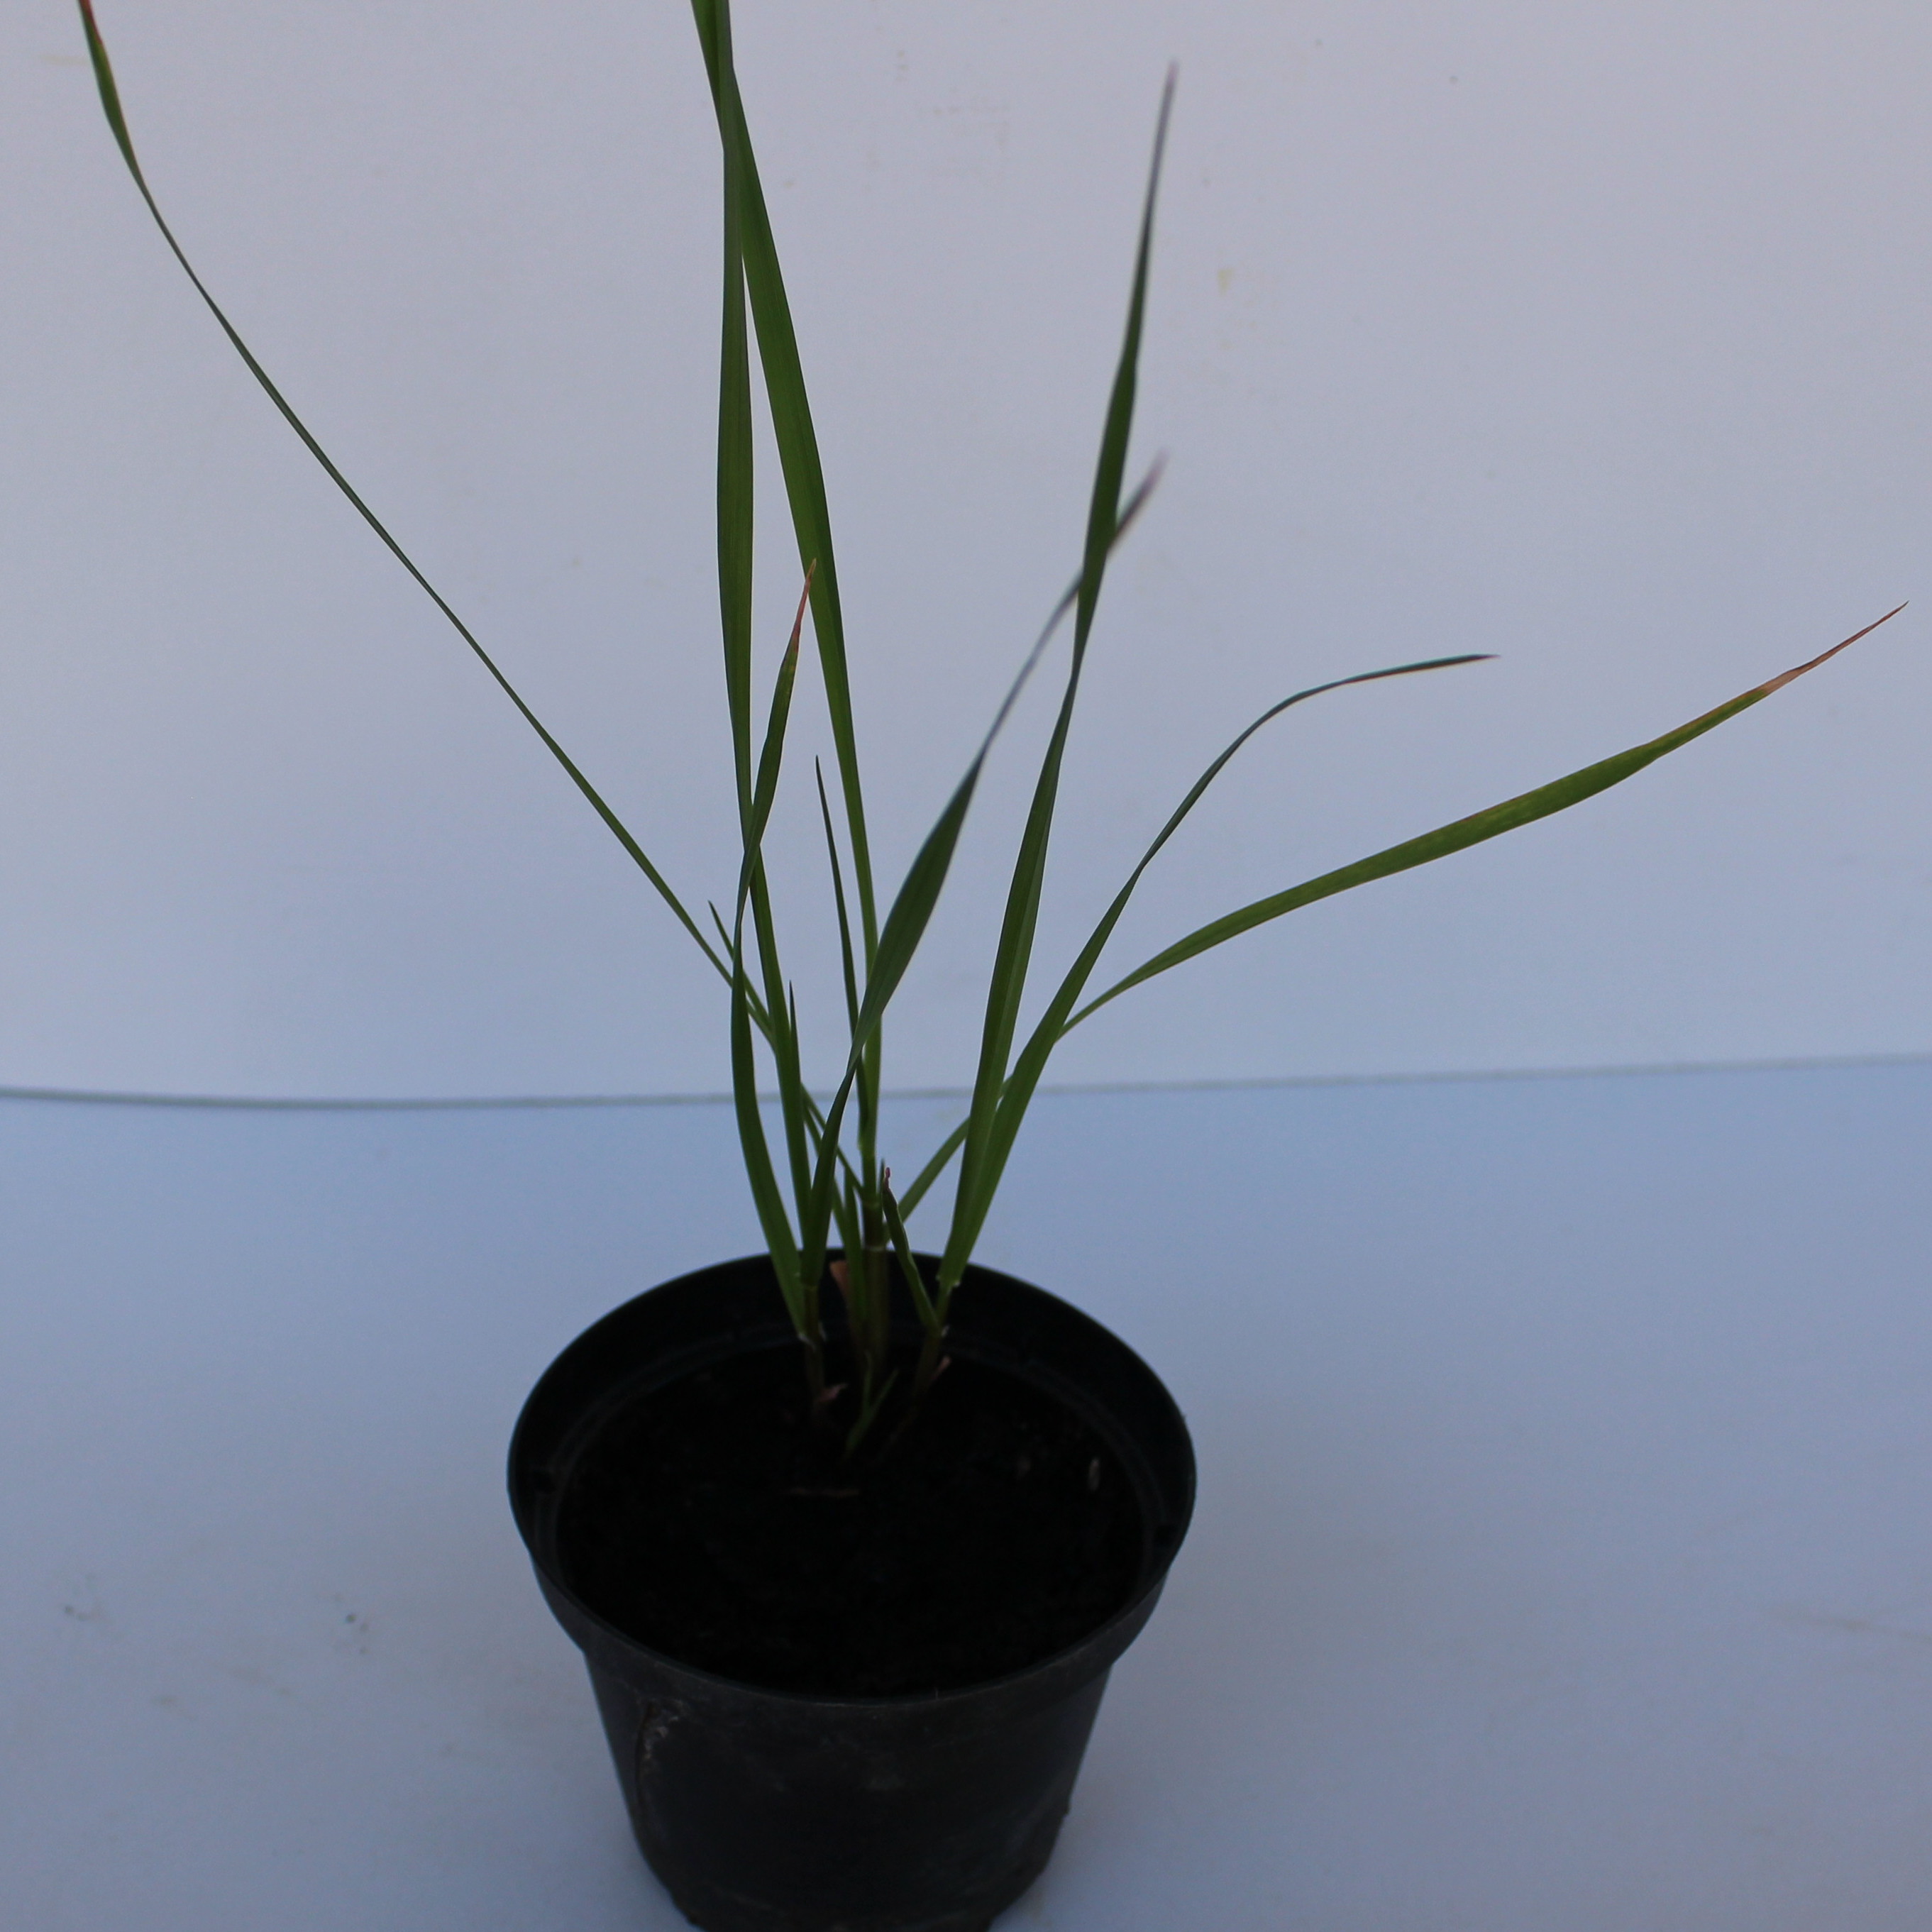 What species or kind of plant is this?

Lolium multiflorum
